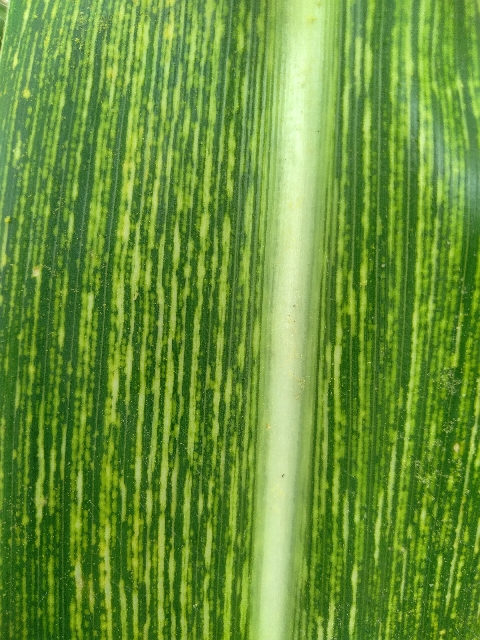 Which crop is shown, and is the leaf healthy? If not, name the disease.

maize, maize streak virus
